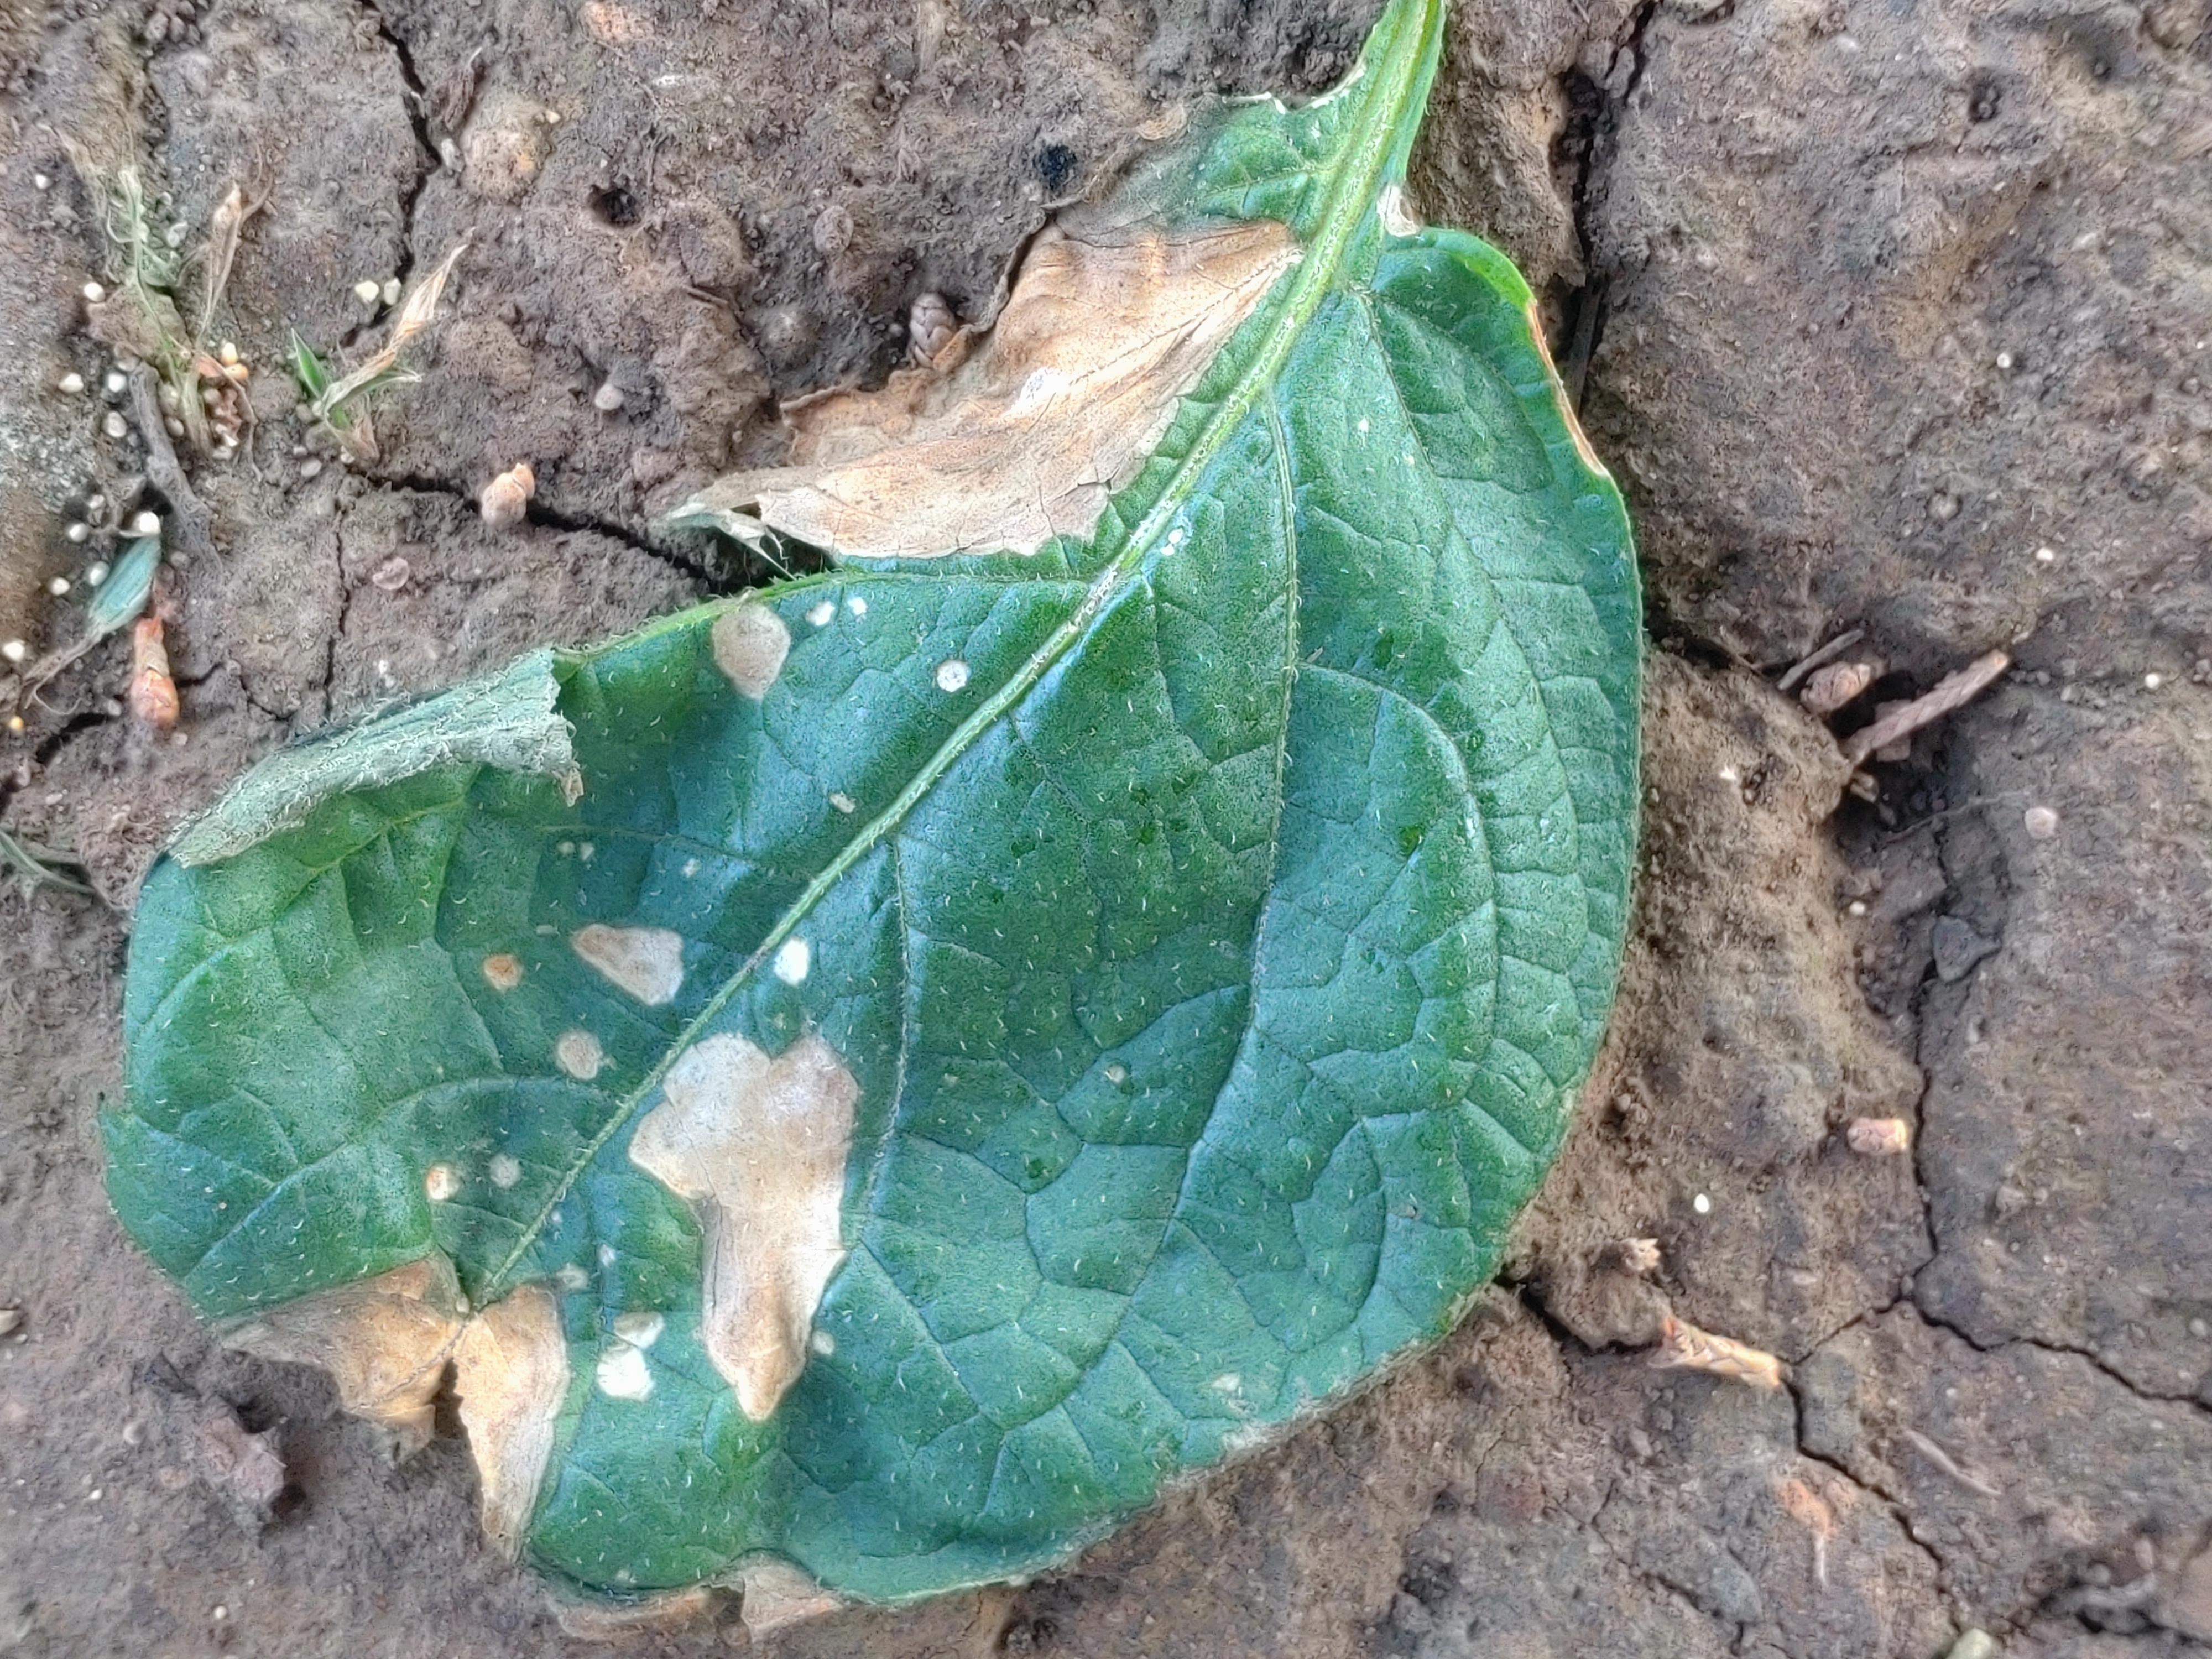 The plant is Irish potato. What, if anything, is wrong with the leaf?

early blight
